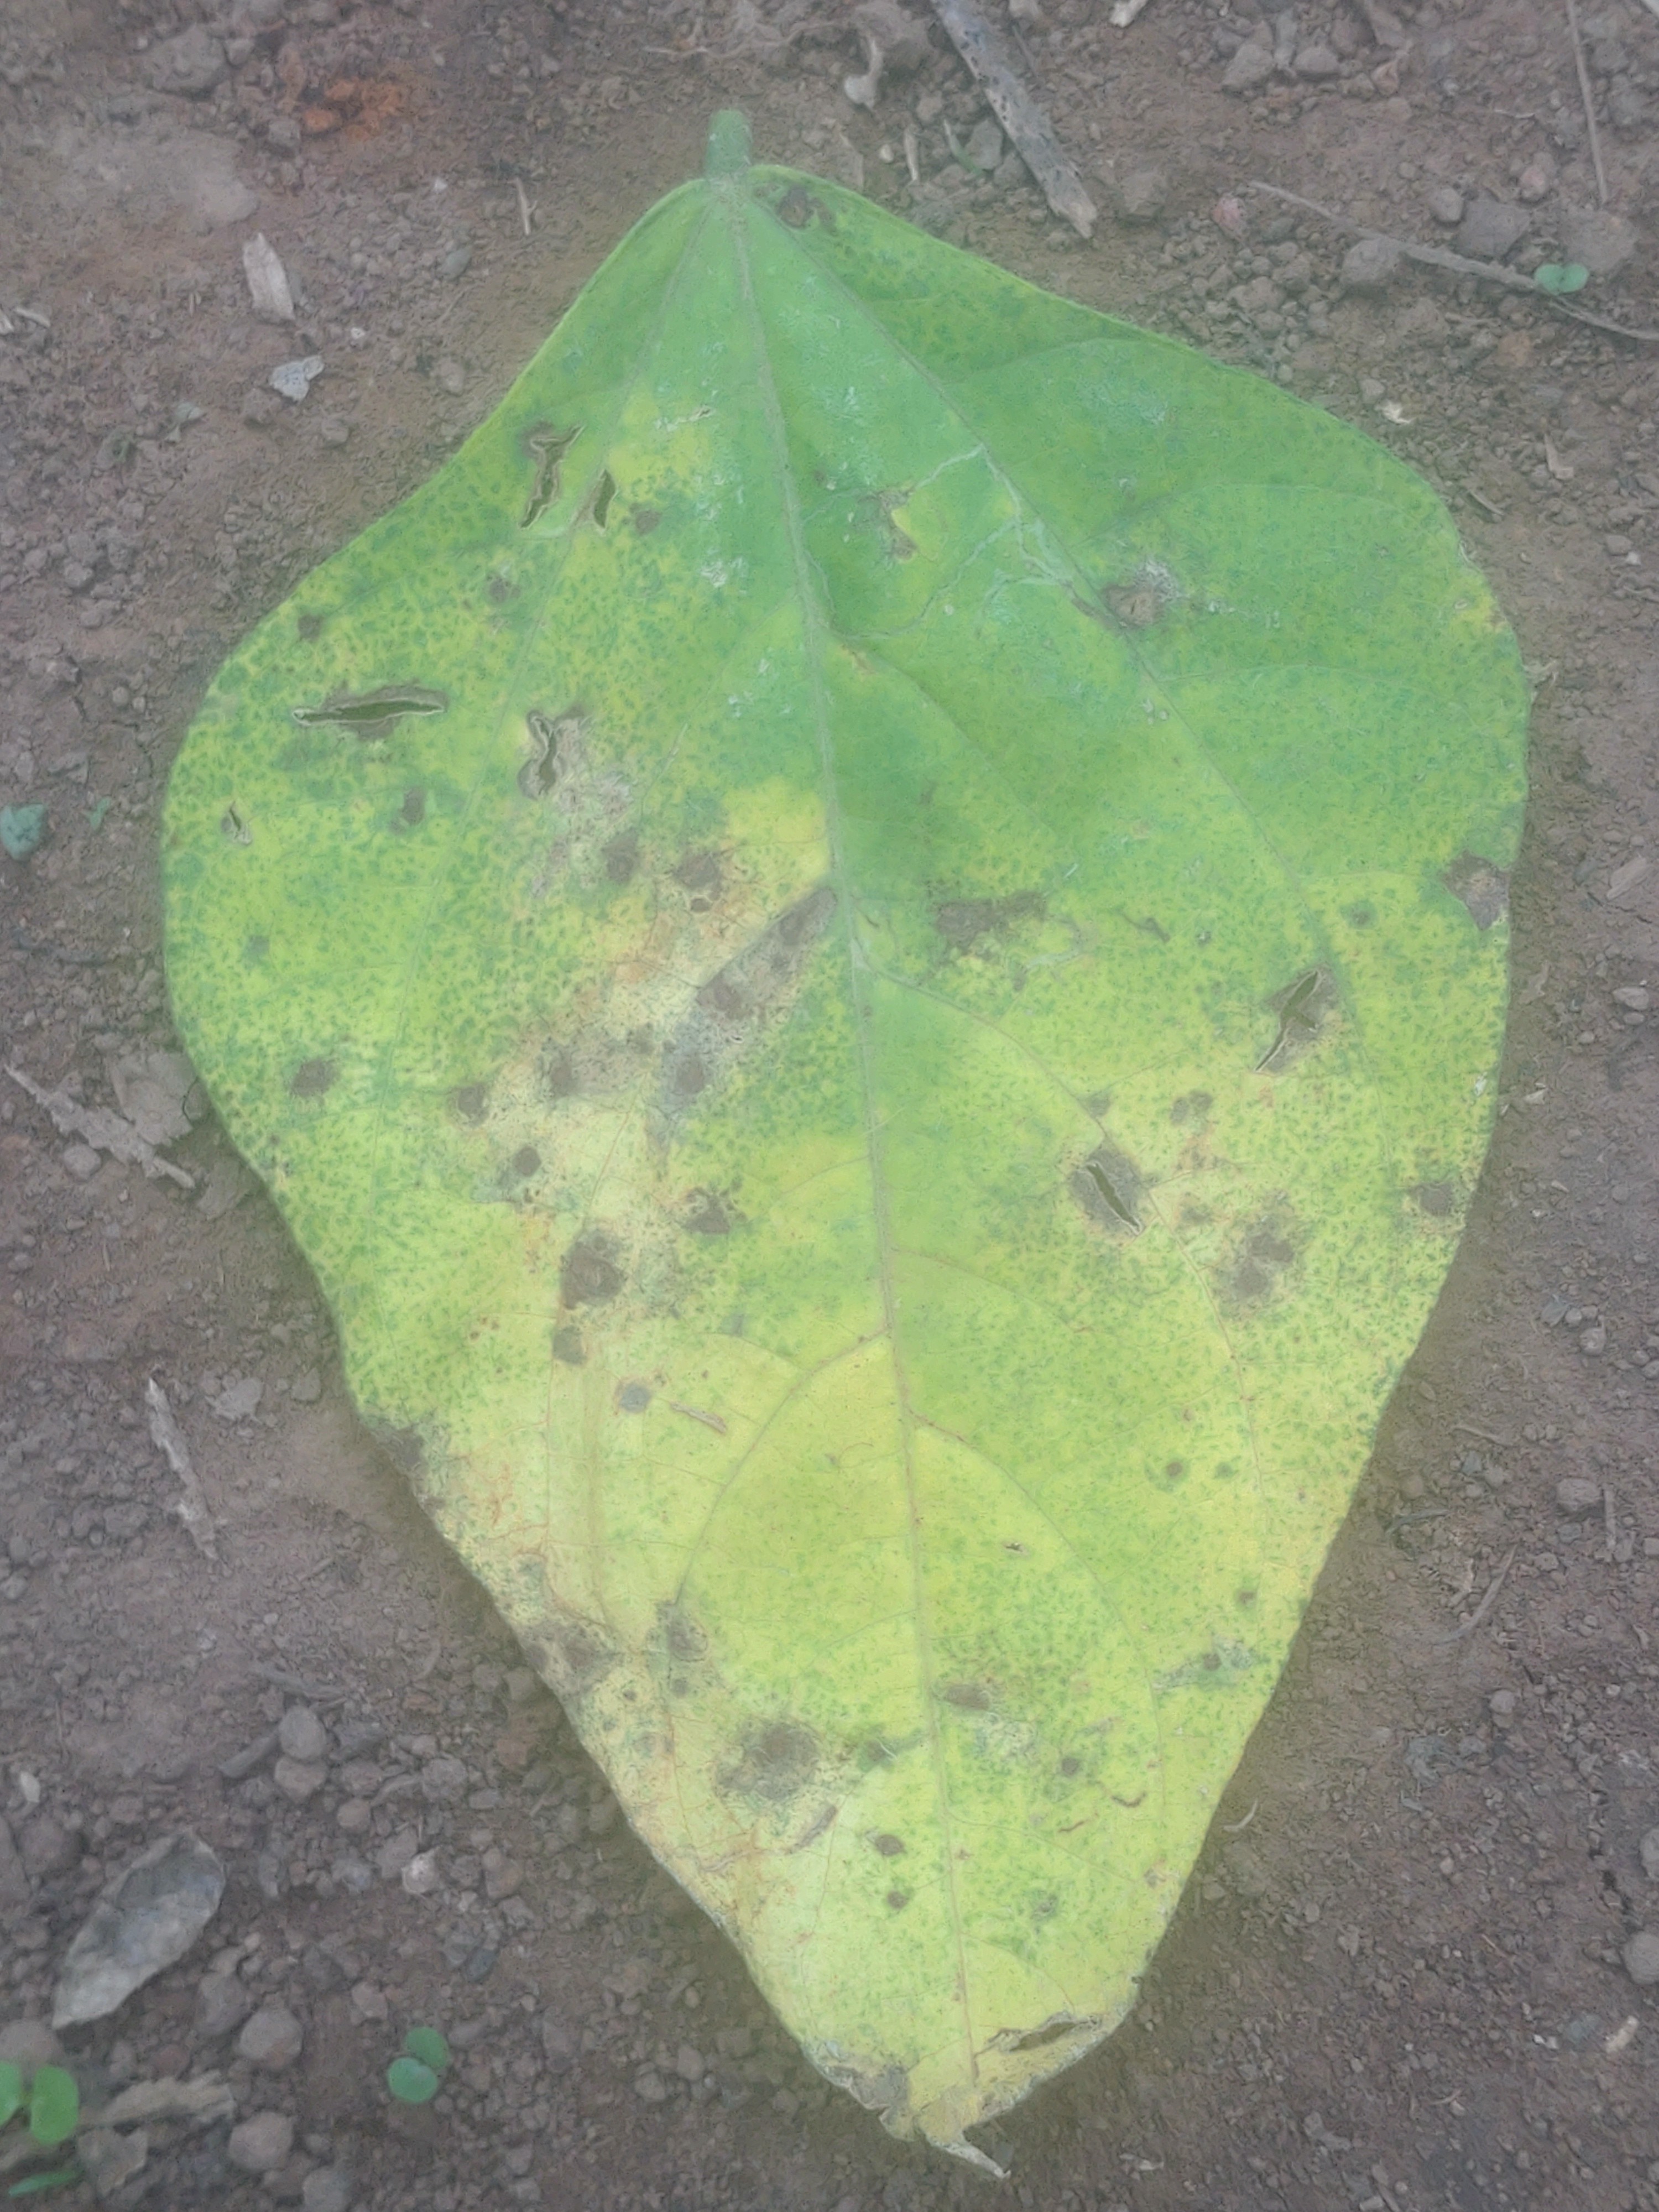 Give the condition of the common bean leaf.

anthracnose
